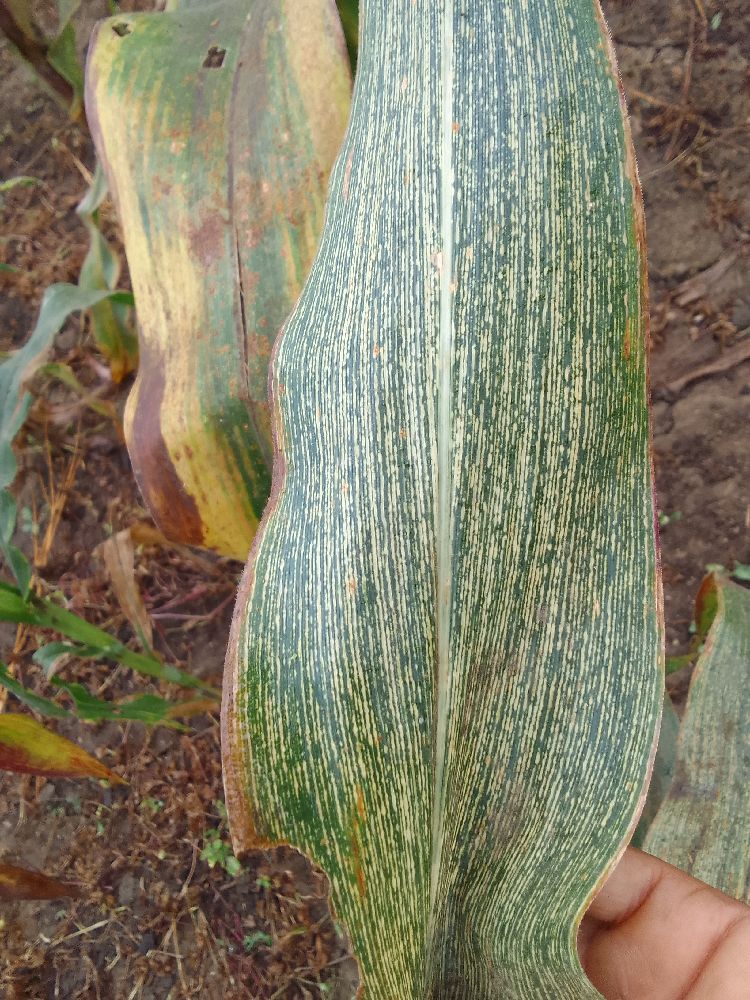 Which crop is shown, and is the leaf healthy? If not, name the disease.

maize, maize streak virus
